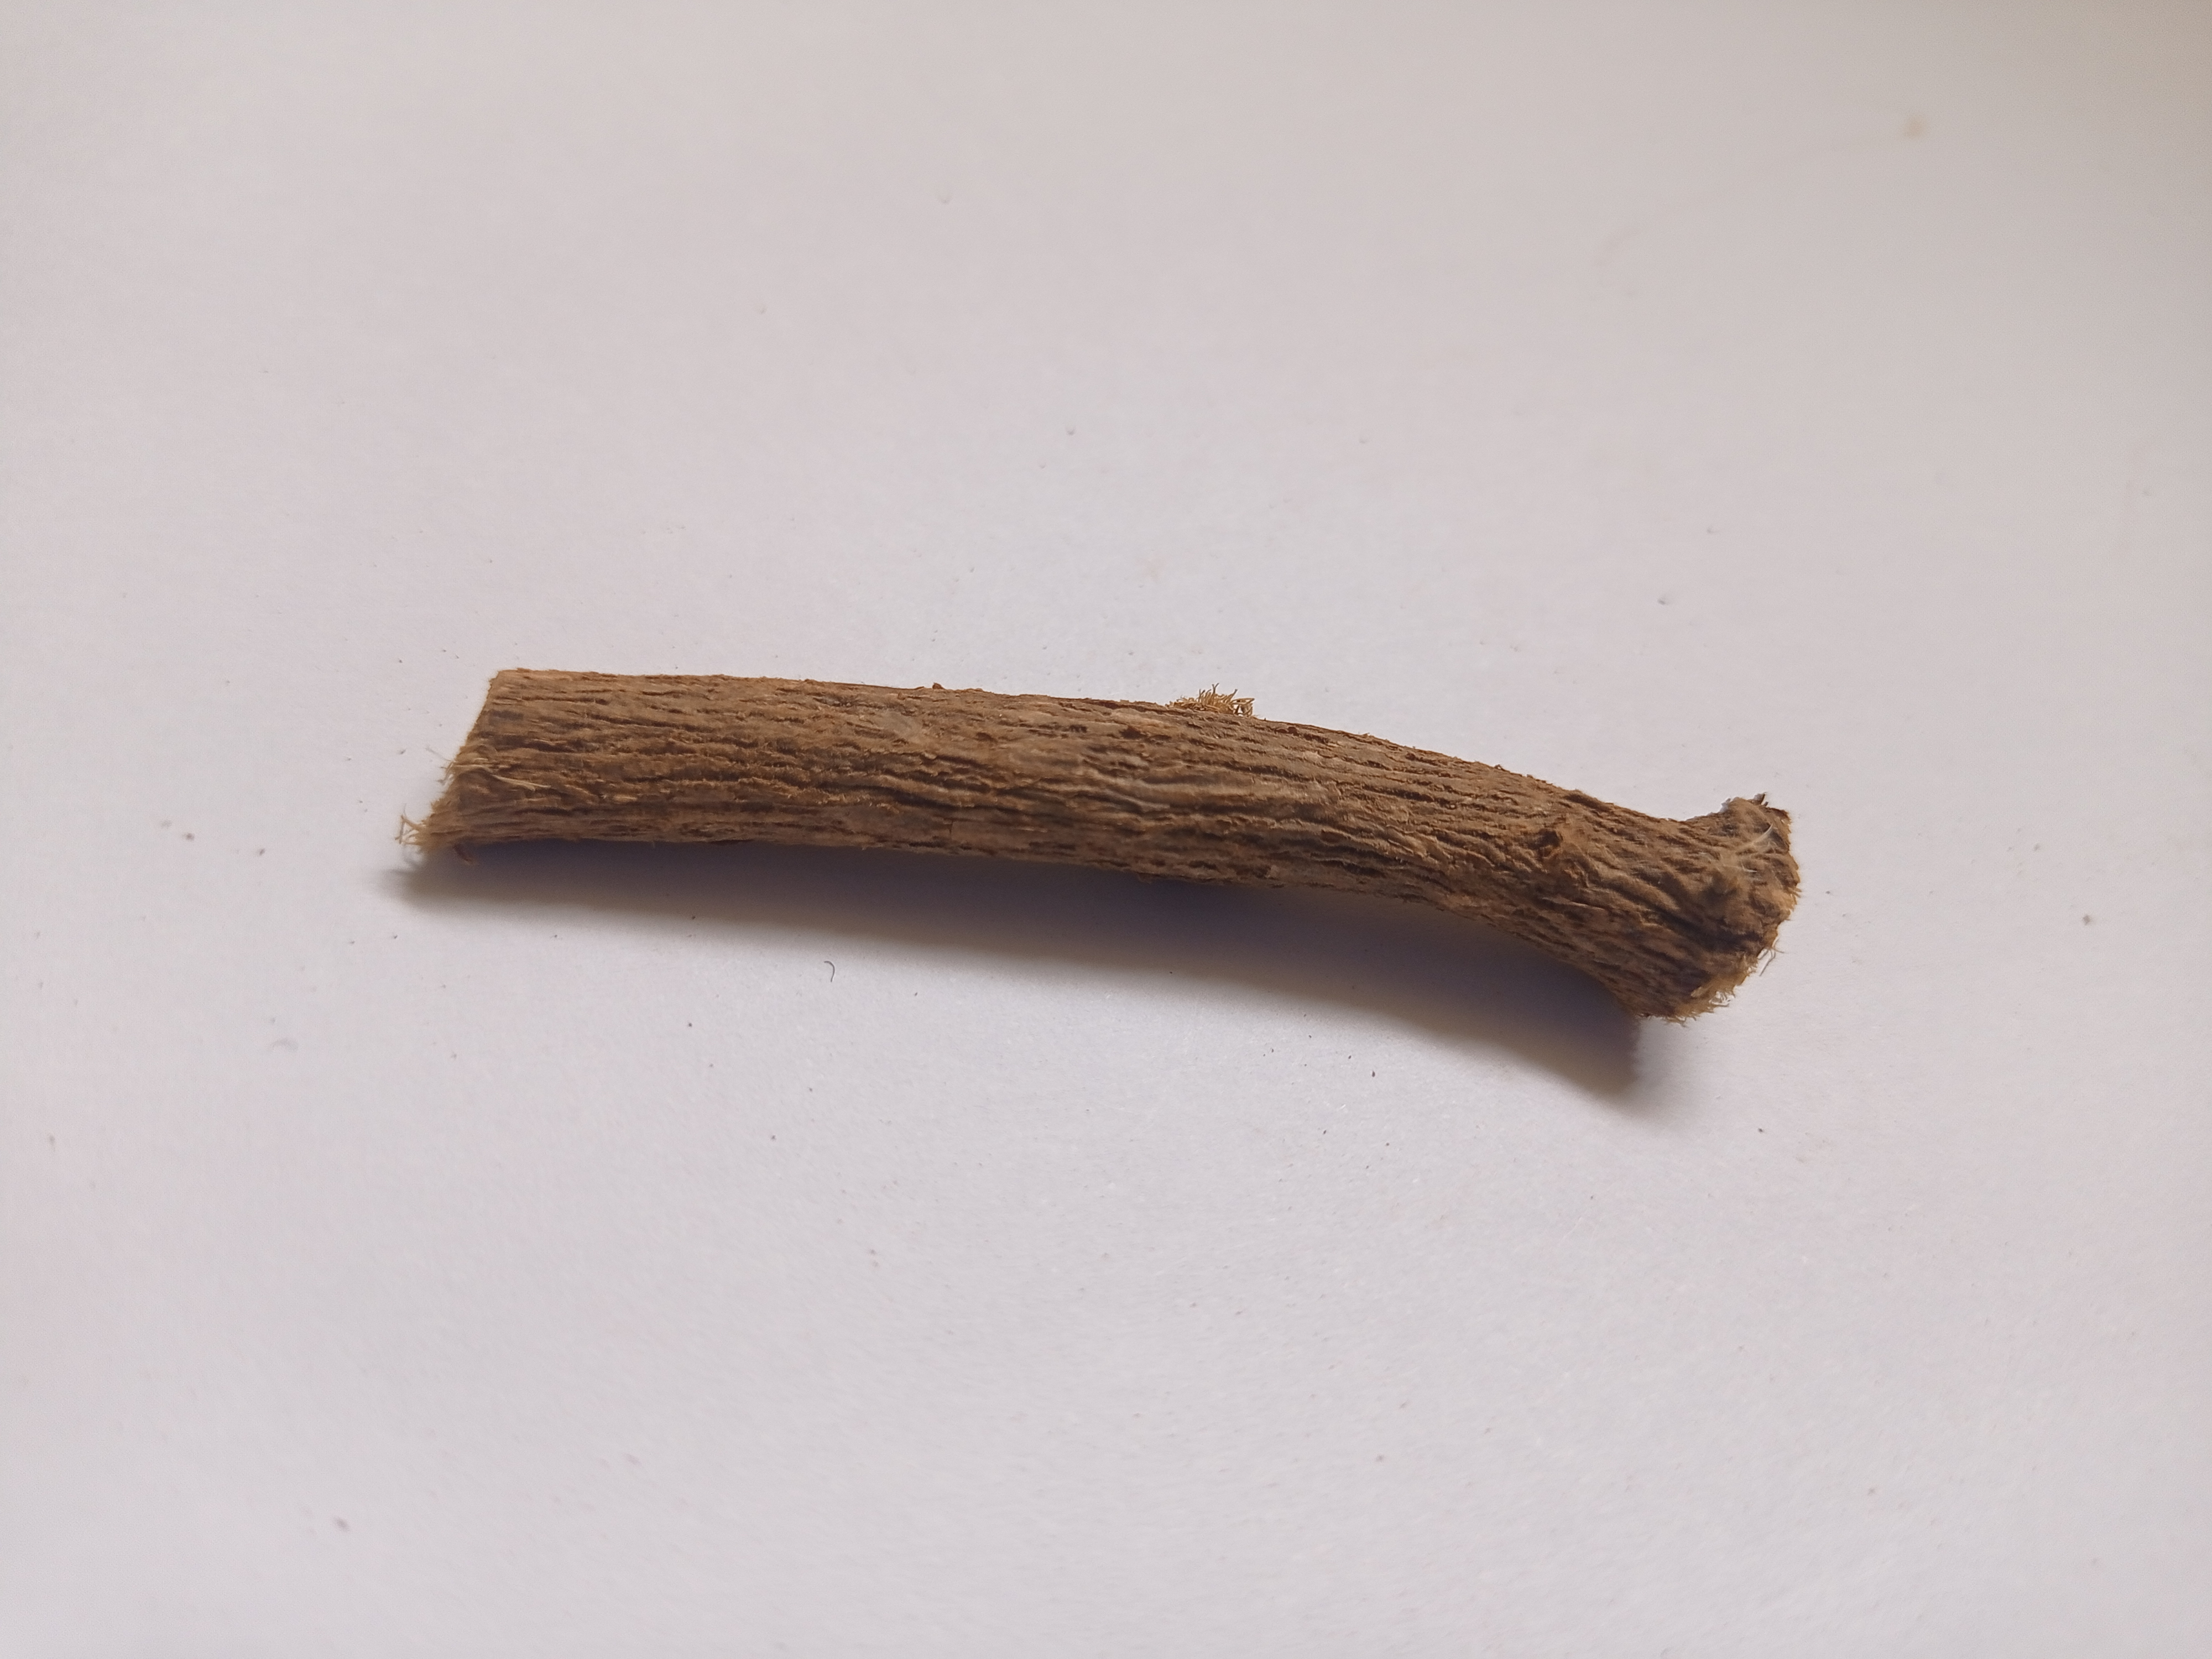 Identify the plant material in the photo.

jesthamadh
